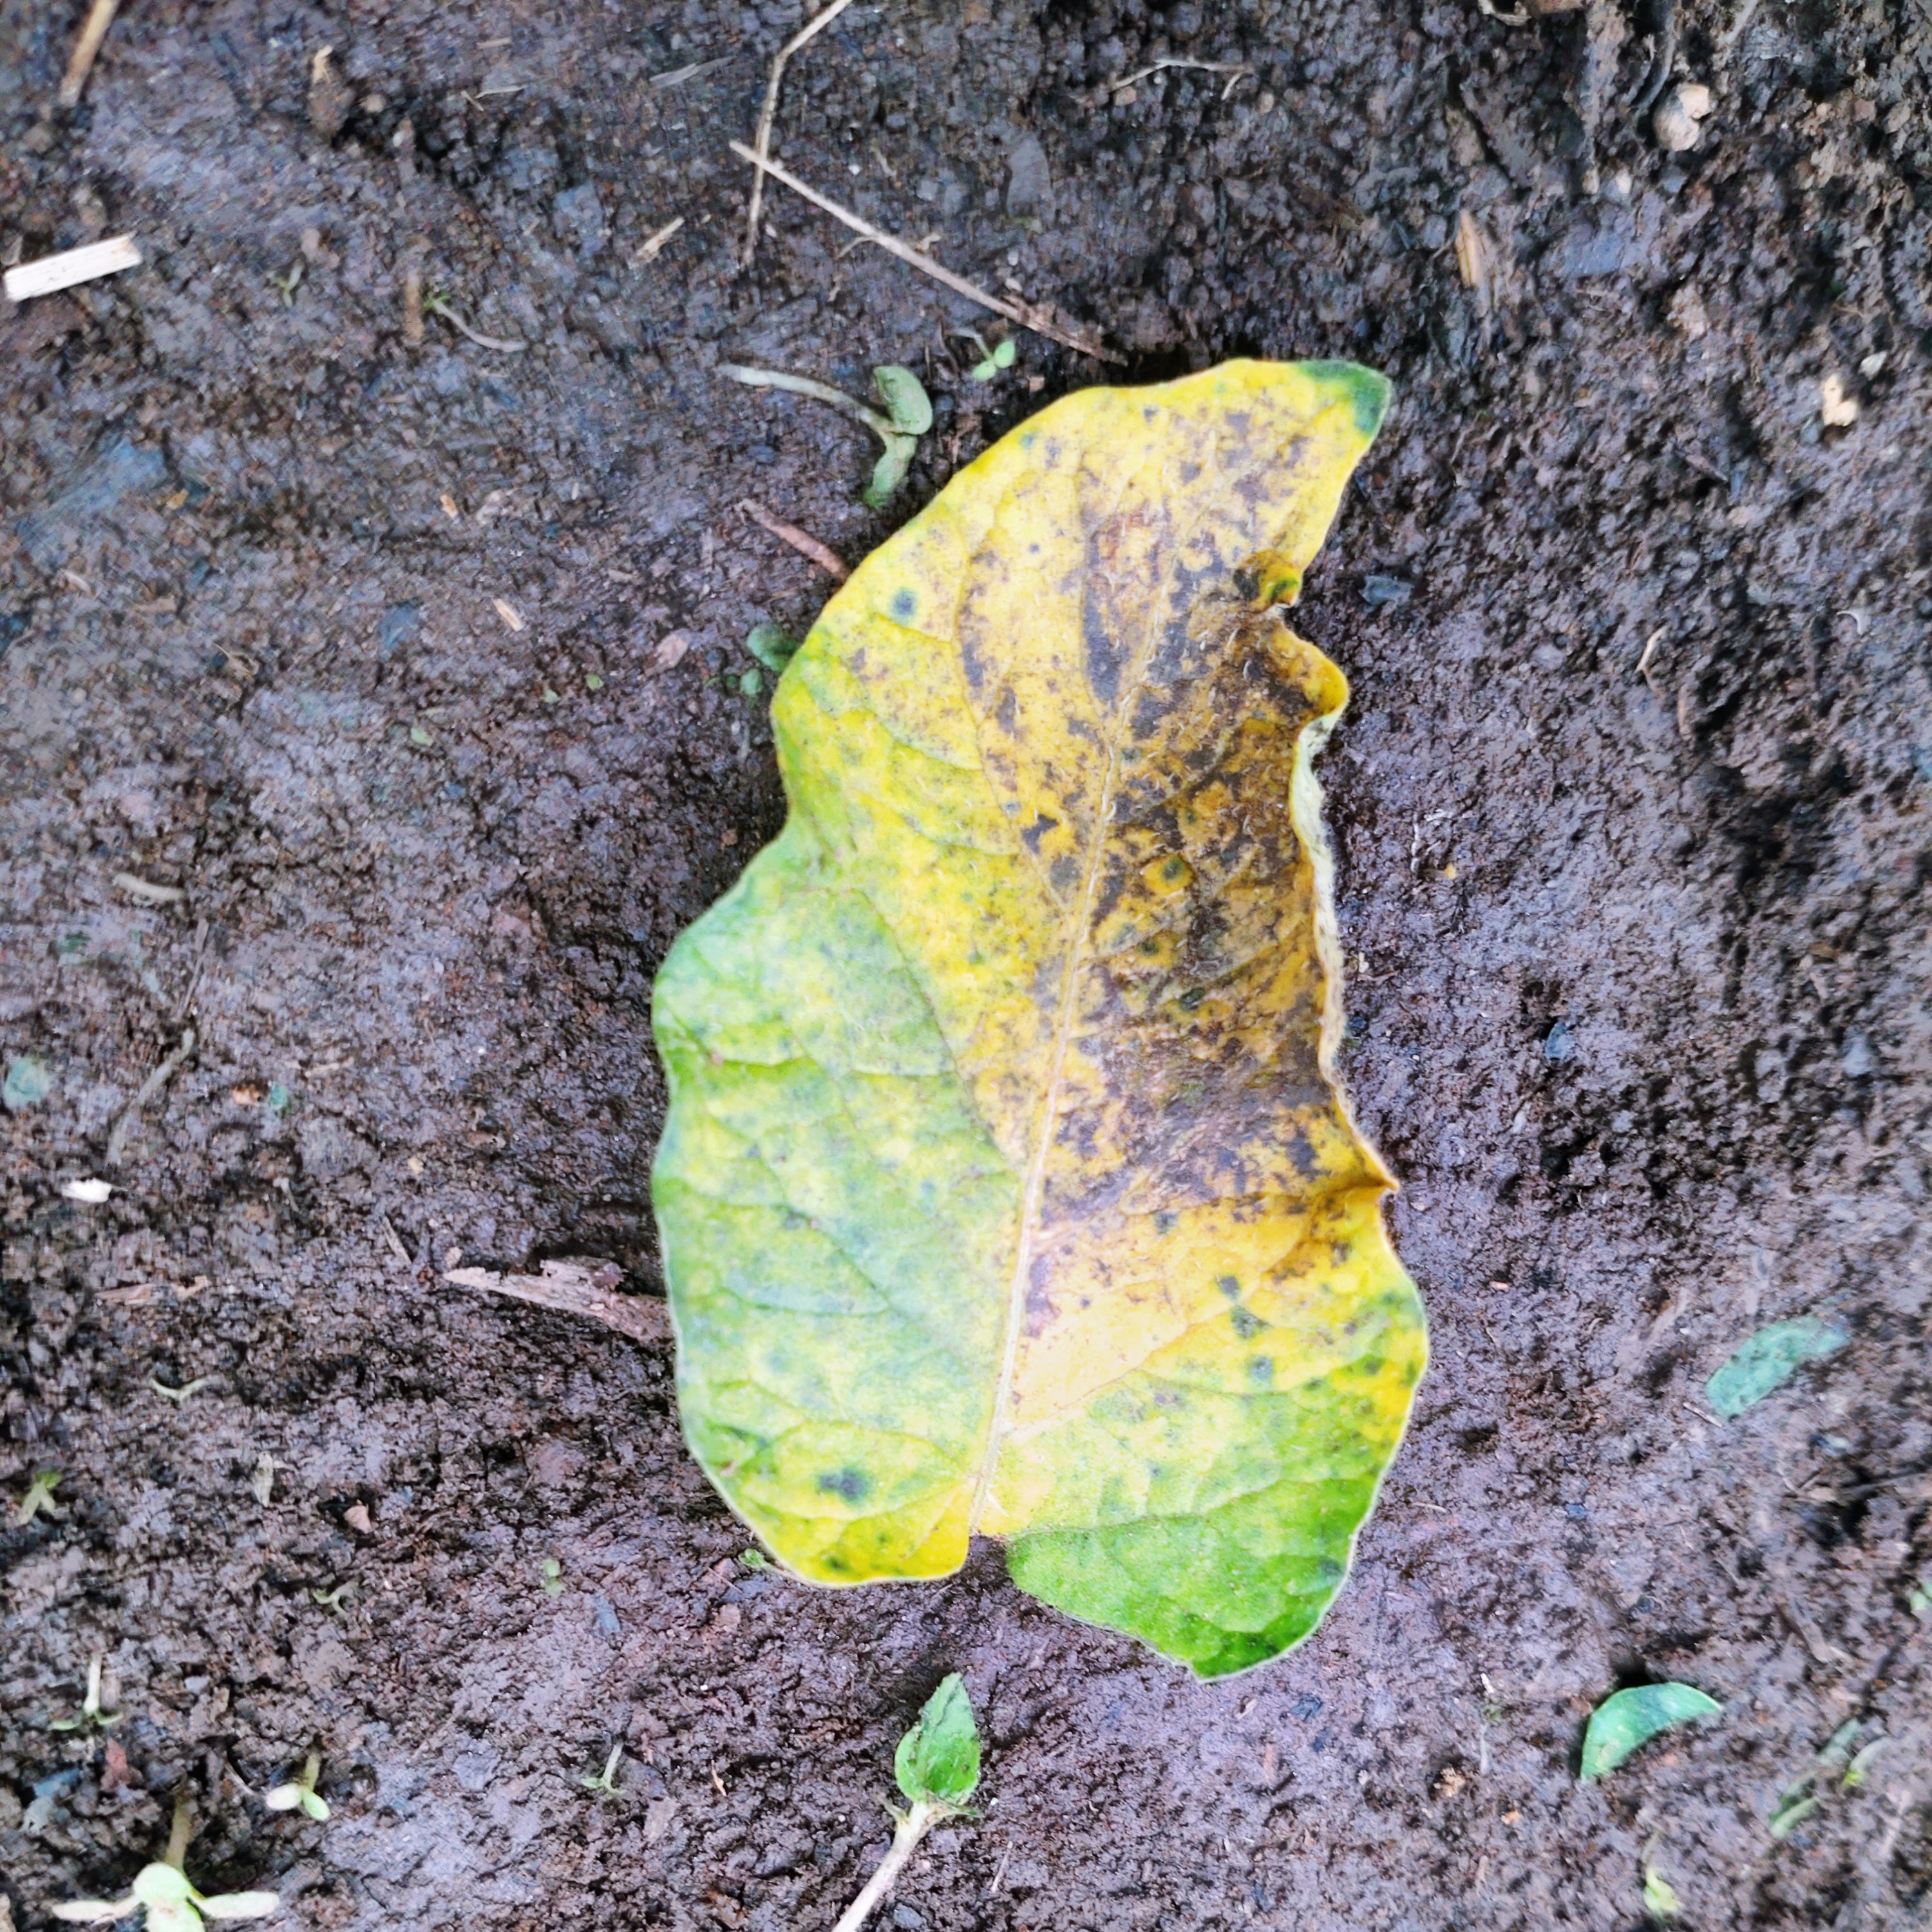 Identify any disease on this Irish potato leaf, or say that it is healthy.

late blight
